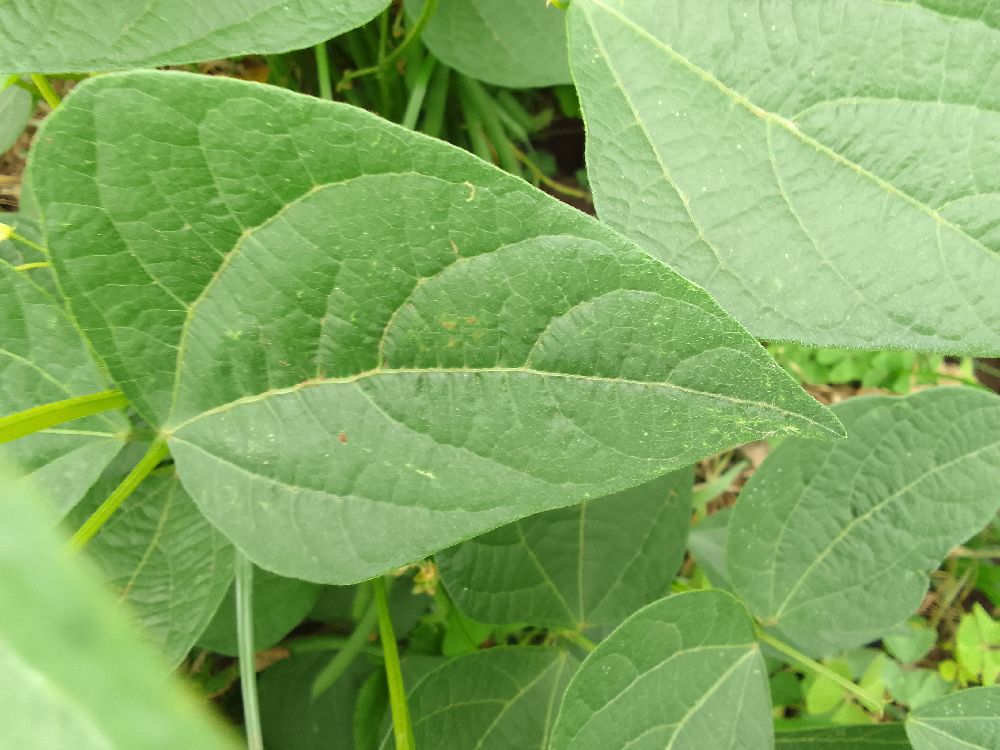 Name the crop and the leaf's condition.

common bean, healthy
